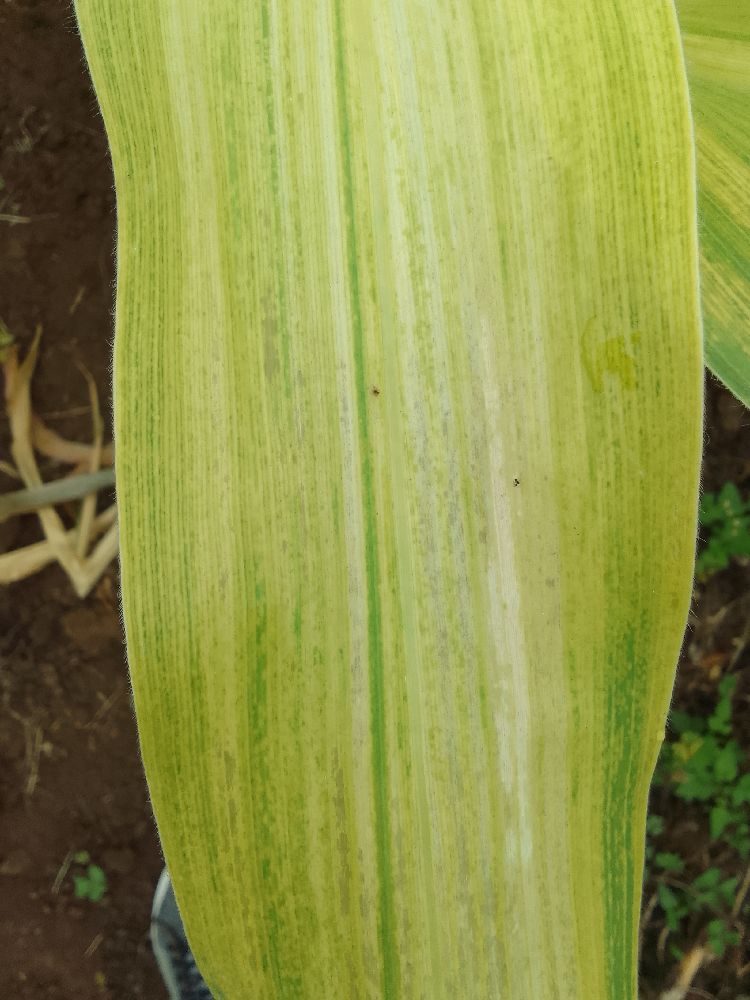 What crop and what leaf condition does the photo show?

maize, maize lethal necrosis
